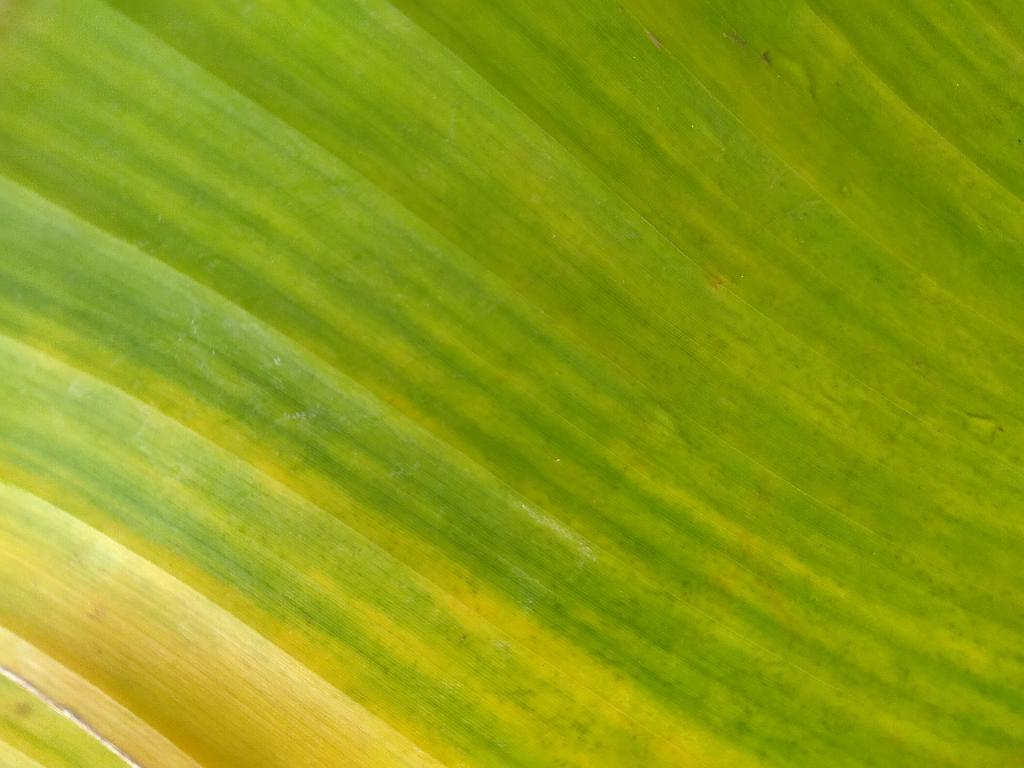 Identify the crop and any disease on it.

banana, fusarium wilt race 1
